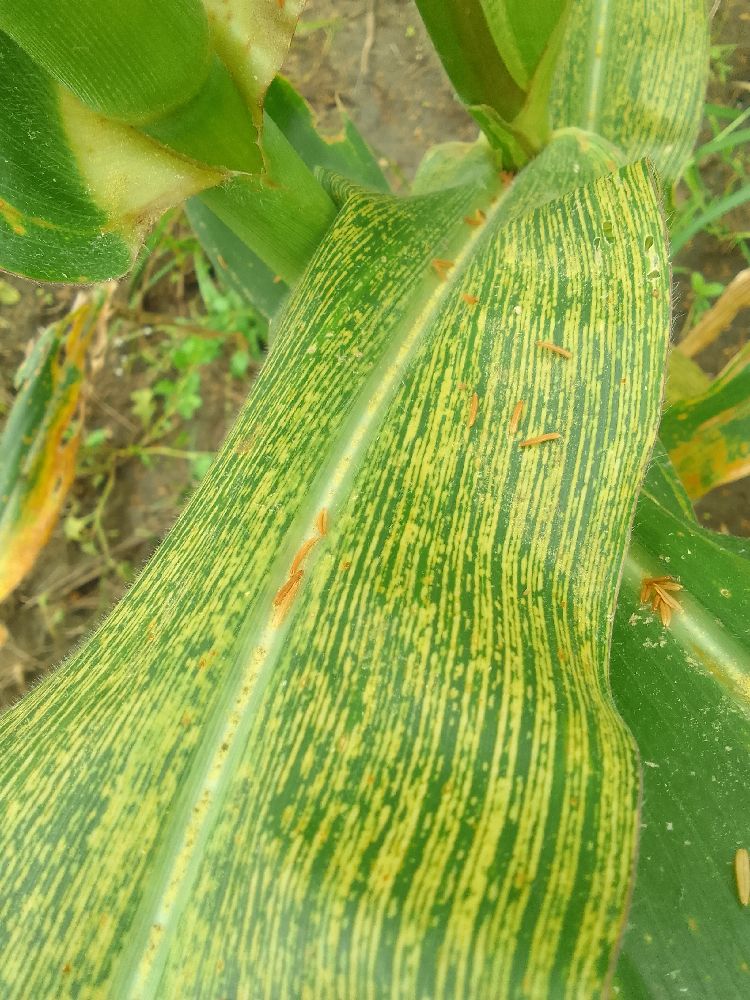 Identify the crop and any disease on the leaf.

maize, maize streak virus
